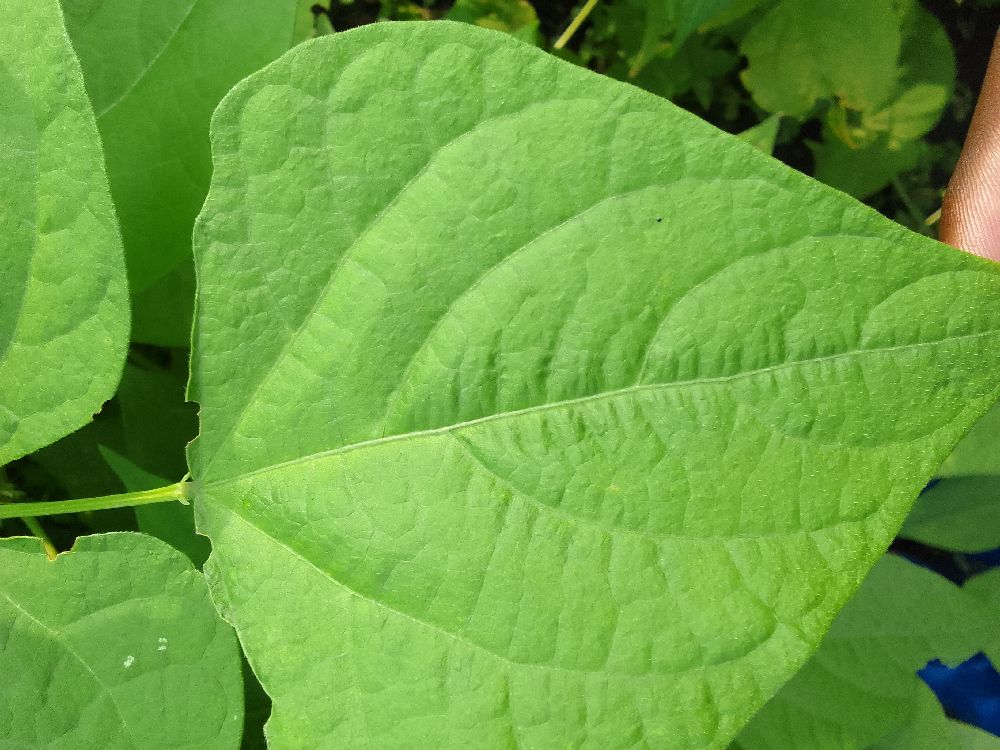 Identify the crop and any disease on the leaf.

common bean, healthy
